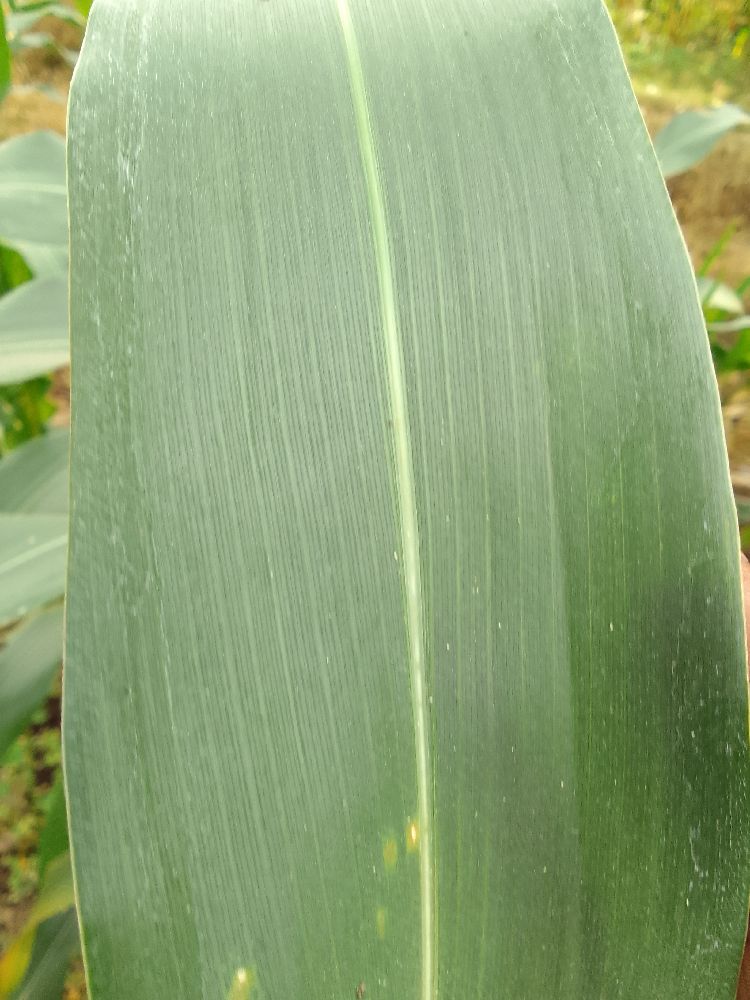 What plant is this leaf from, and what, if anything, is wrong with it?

maize, healthy
